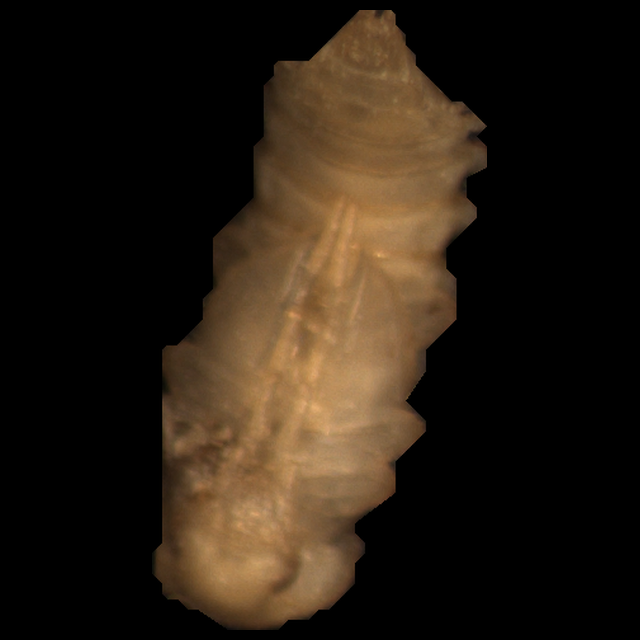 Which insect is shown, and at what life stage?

mealworm pupa
